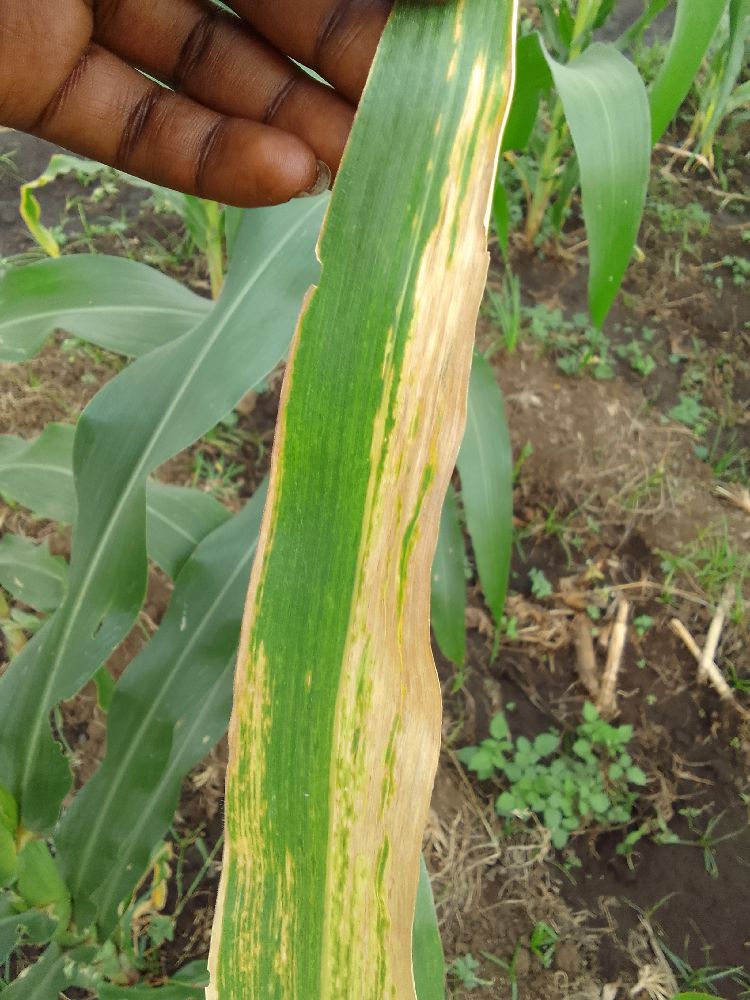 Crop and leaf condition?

maize, maize lethal necrosis
